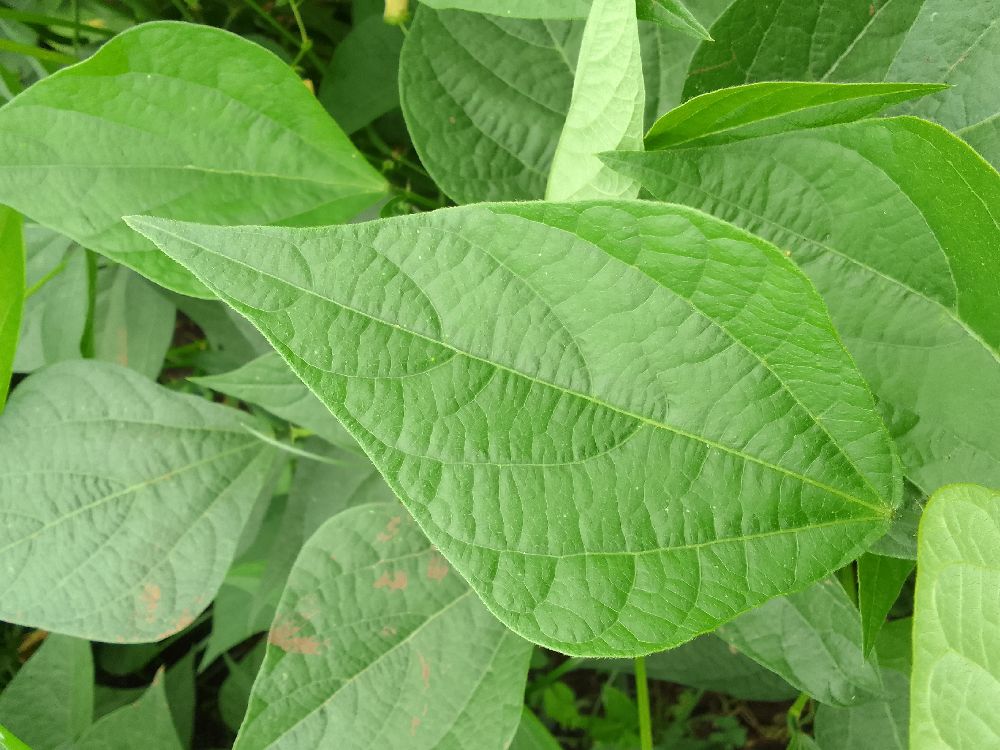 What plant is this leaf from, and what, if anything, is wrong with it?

common bean, healthy
